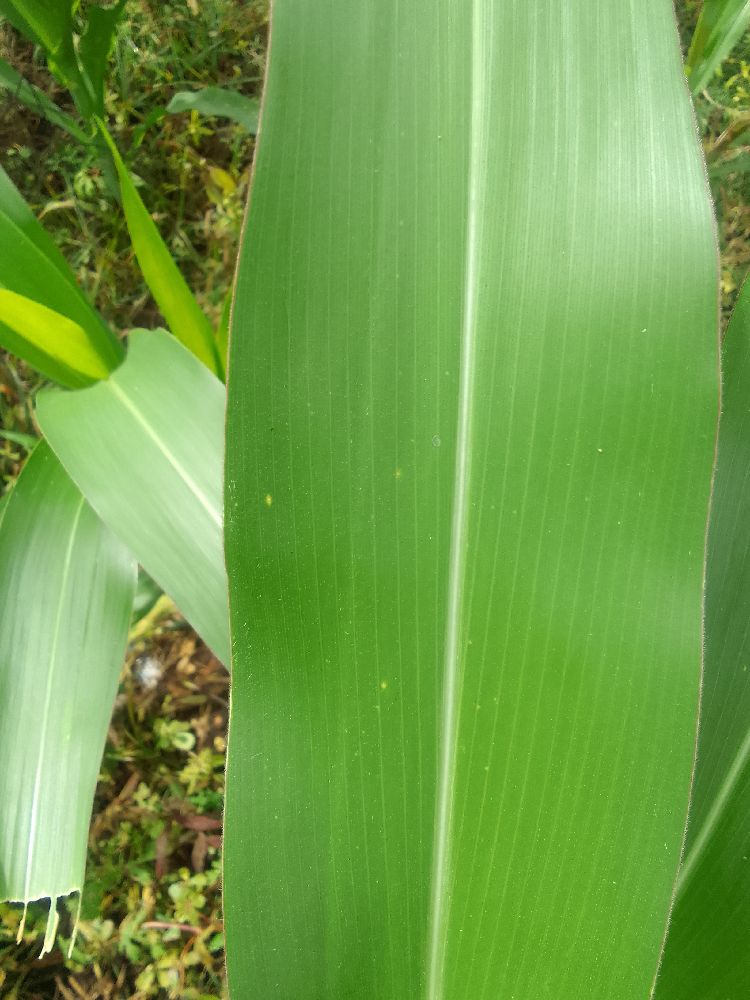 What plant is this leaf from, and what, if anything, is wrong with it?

maize, healthy
